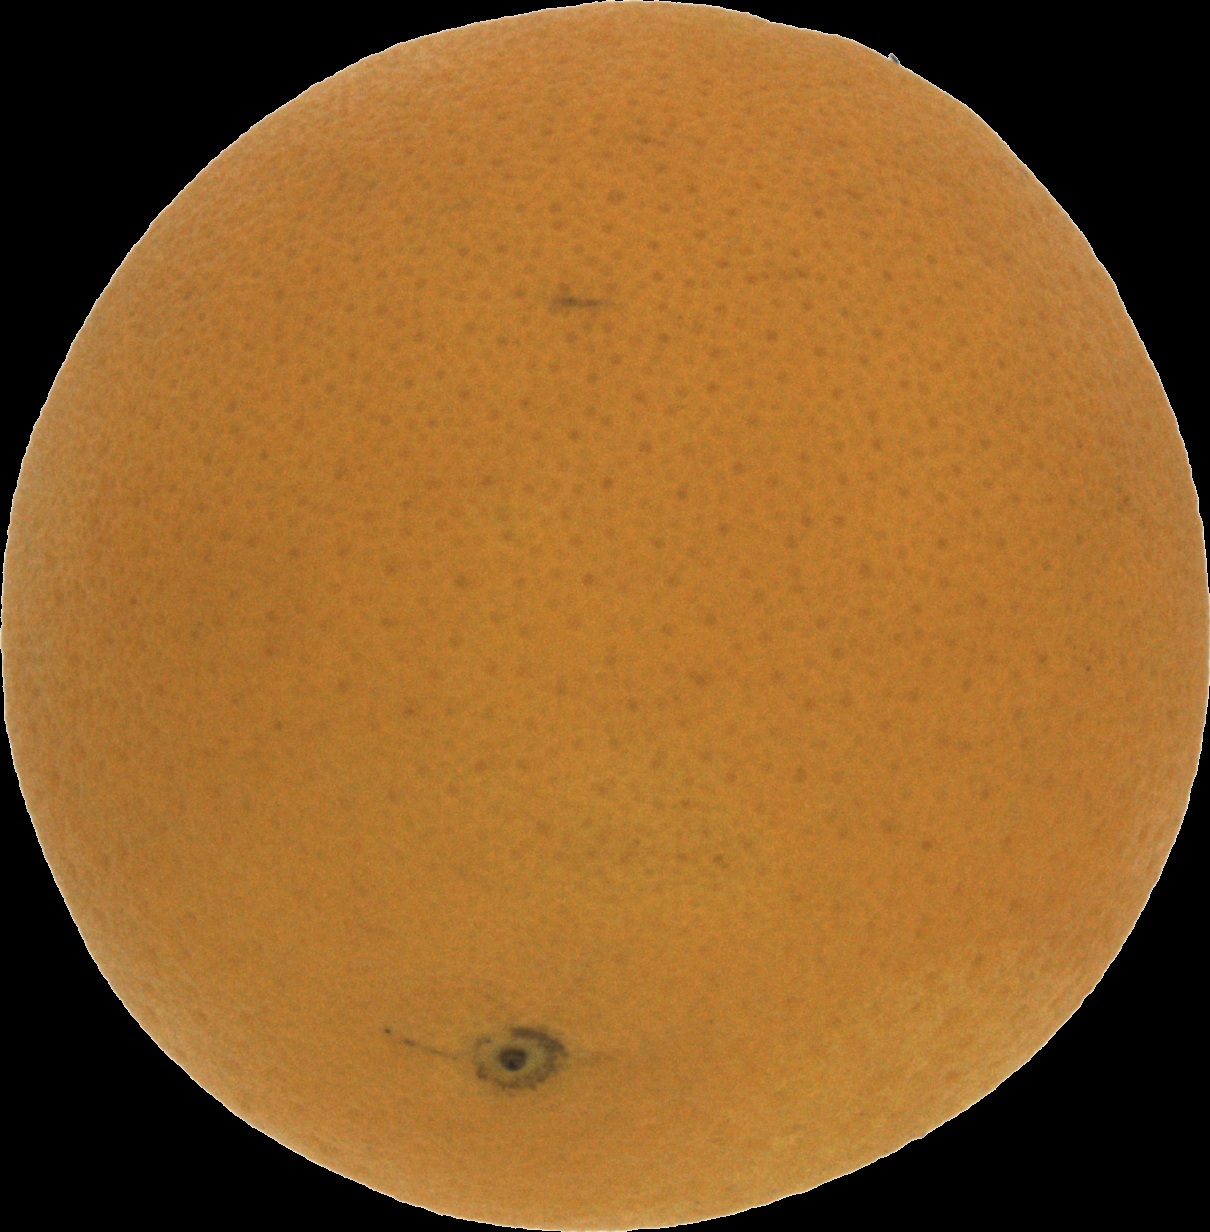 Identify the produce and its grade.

orange, good
